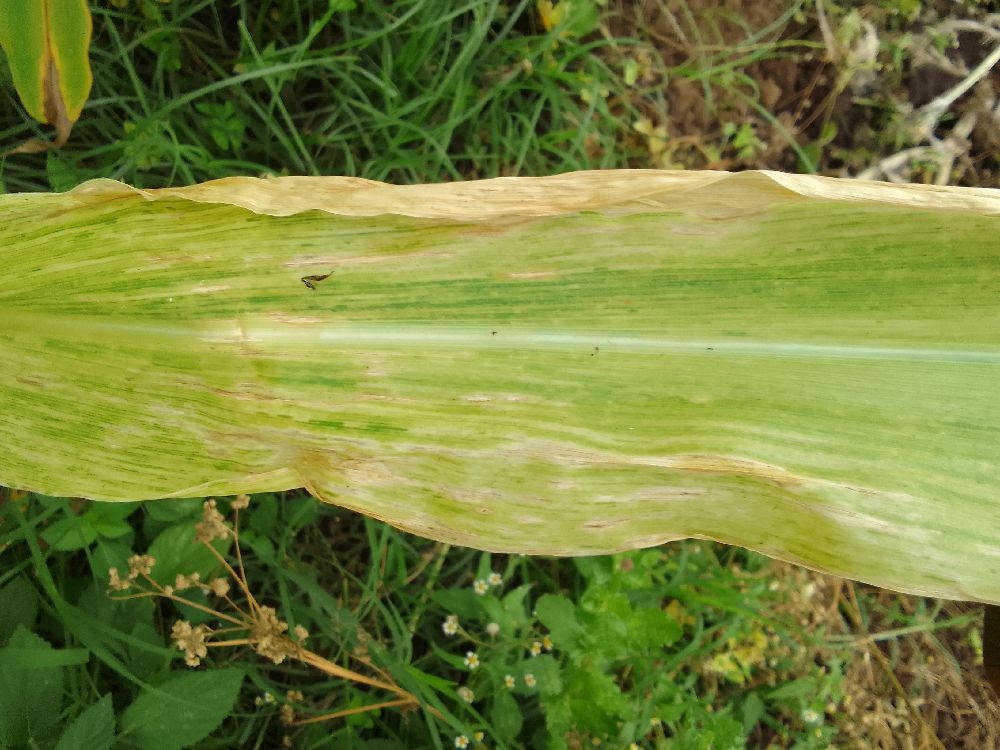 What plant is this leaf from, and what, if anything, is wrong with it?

maize, maize lethal necrosis
